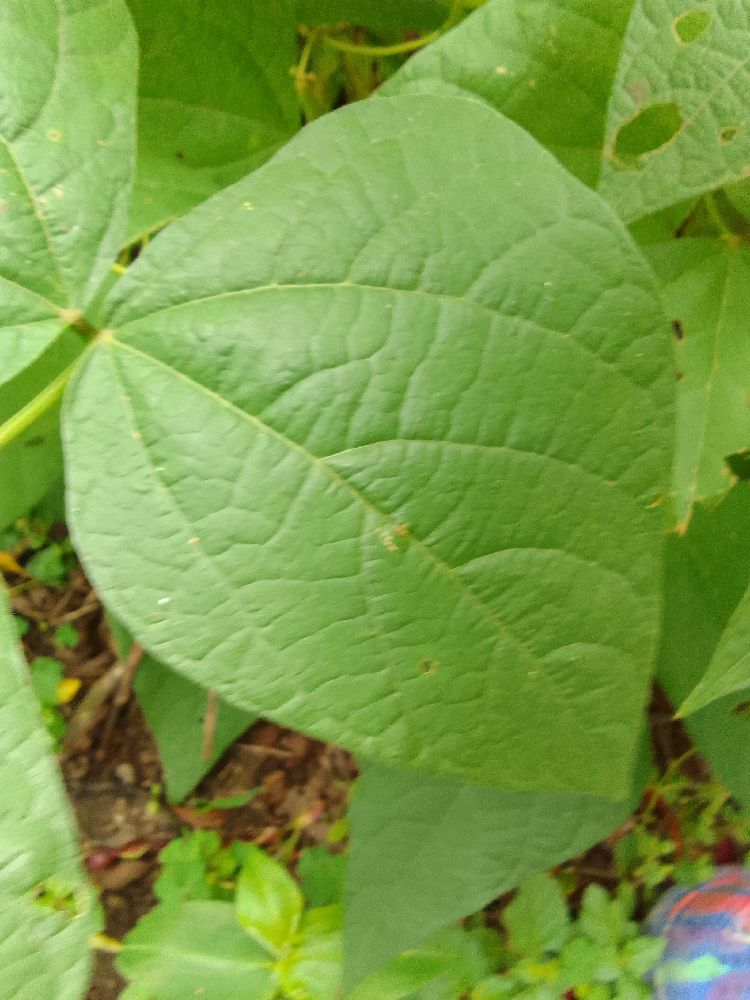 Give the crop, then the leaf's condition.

common bean, healthy
